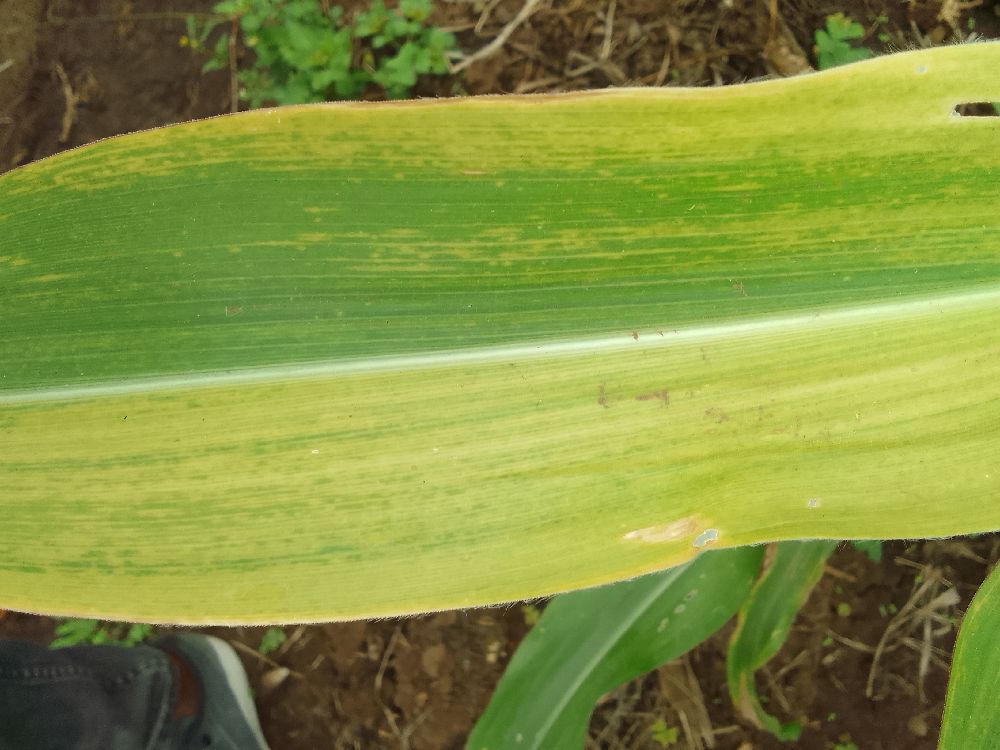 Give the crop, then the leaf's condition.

maize, maize lethal necrosis
